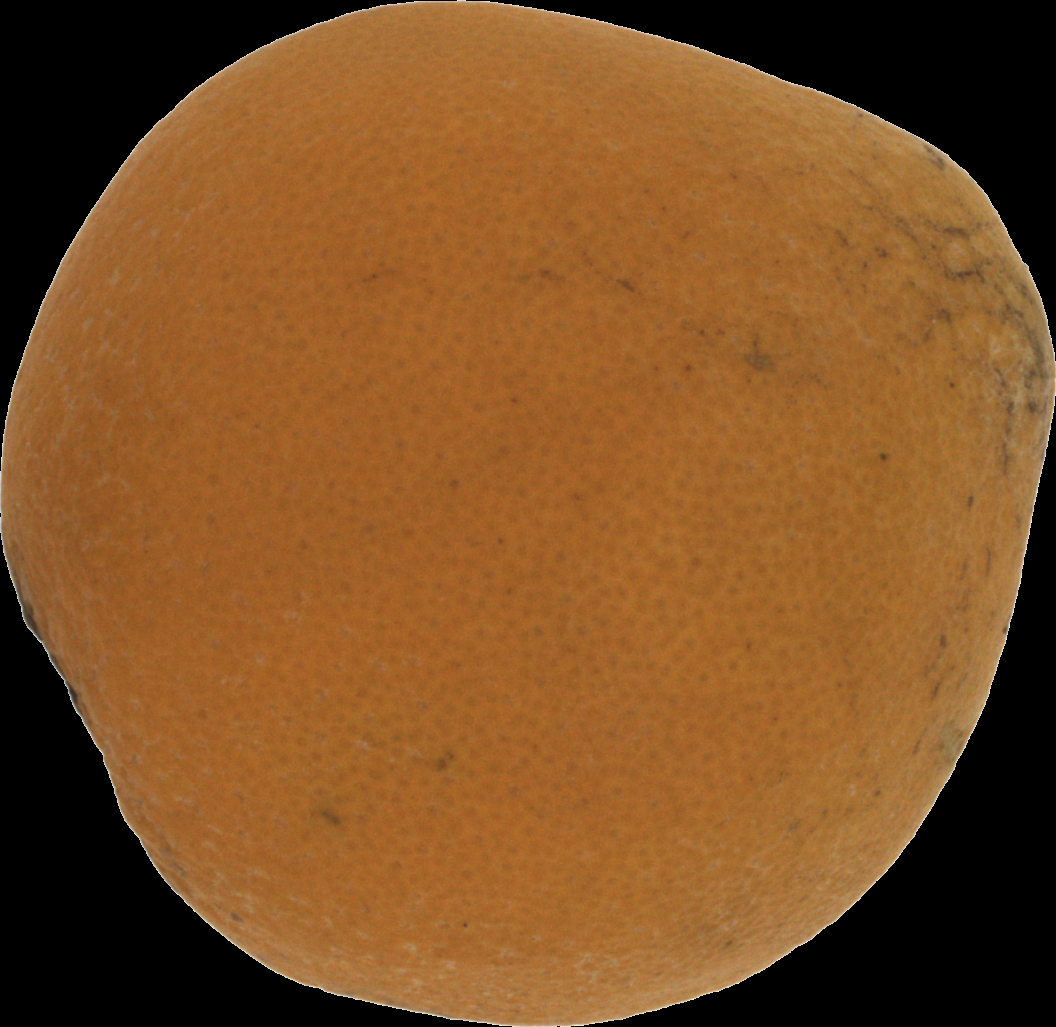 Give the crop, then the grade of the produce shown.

orange, bad
